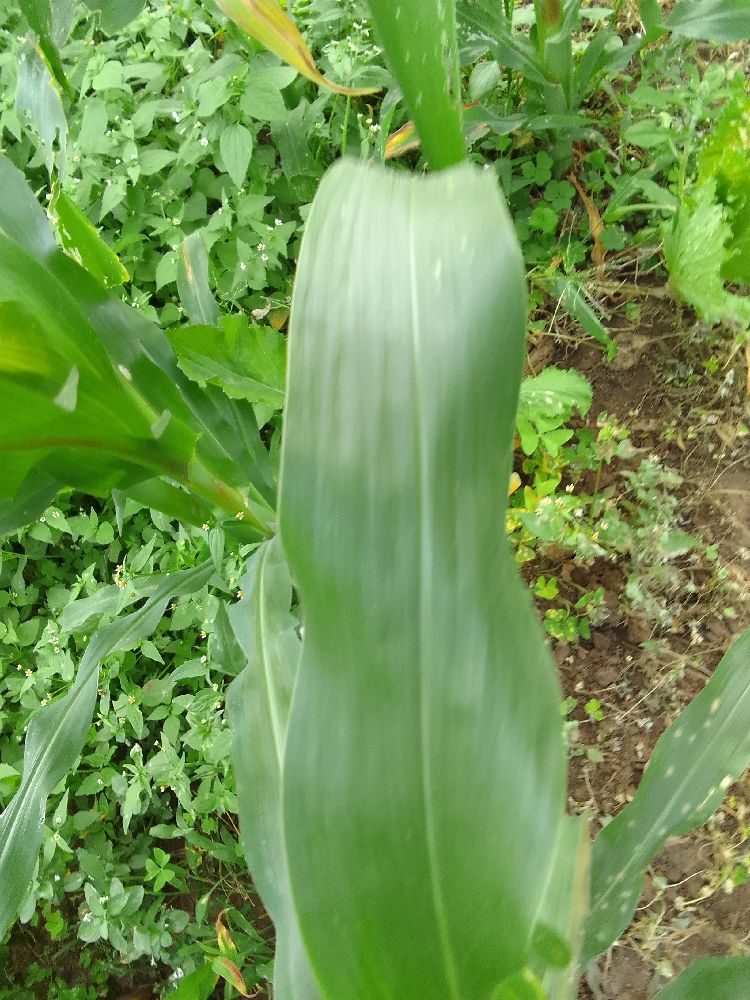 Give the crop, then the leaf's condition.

maize, healthy
